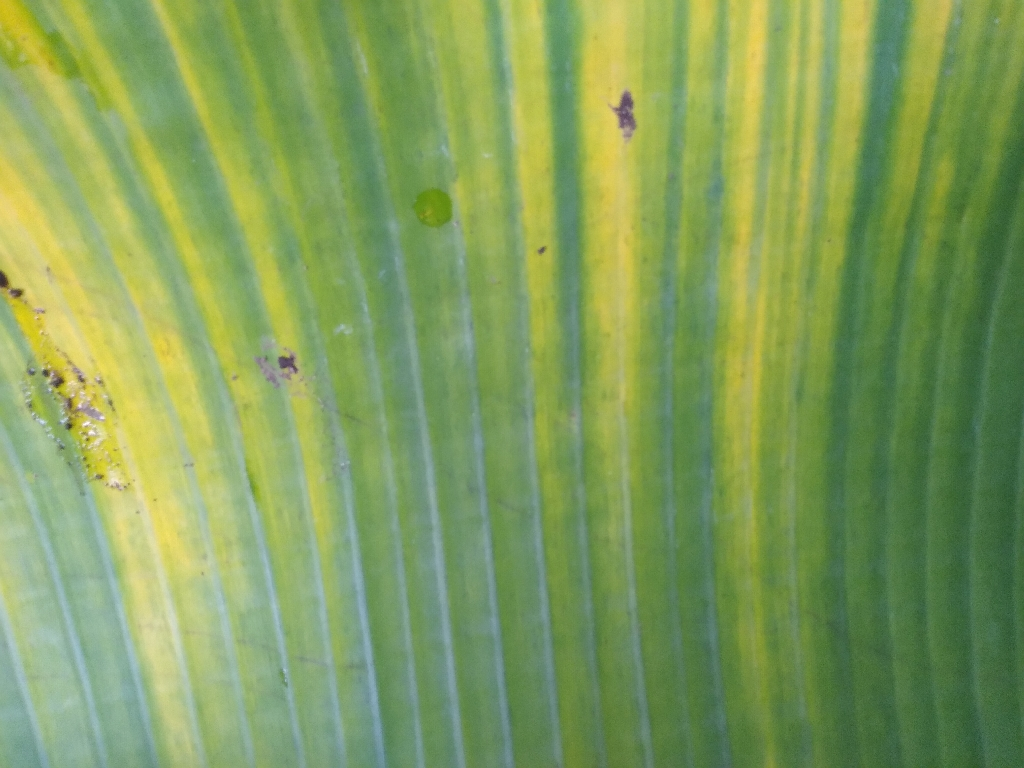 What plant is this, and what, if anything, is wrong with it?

banana, fusarium wilt race 1
